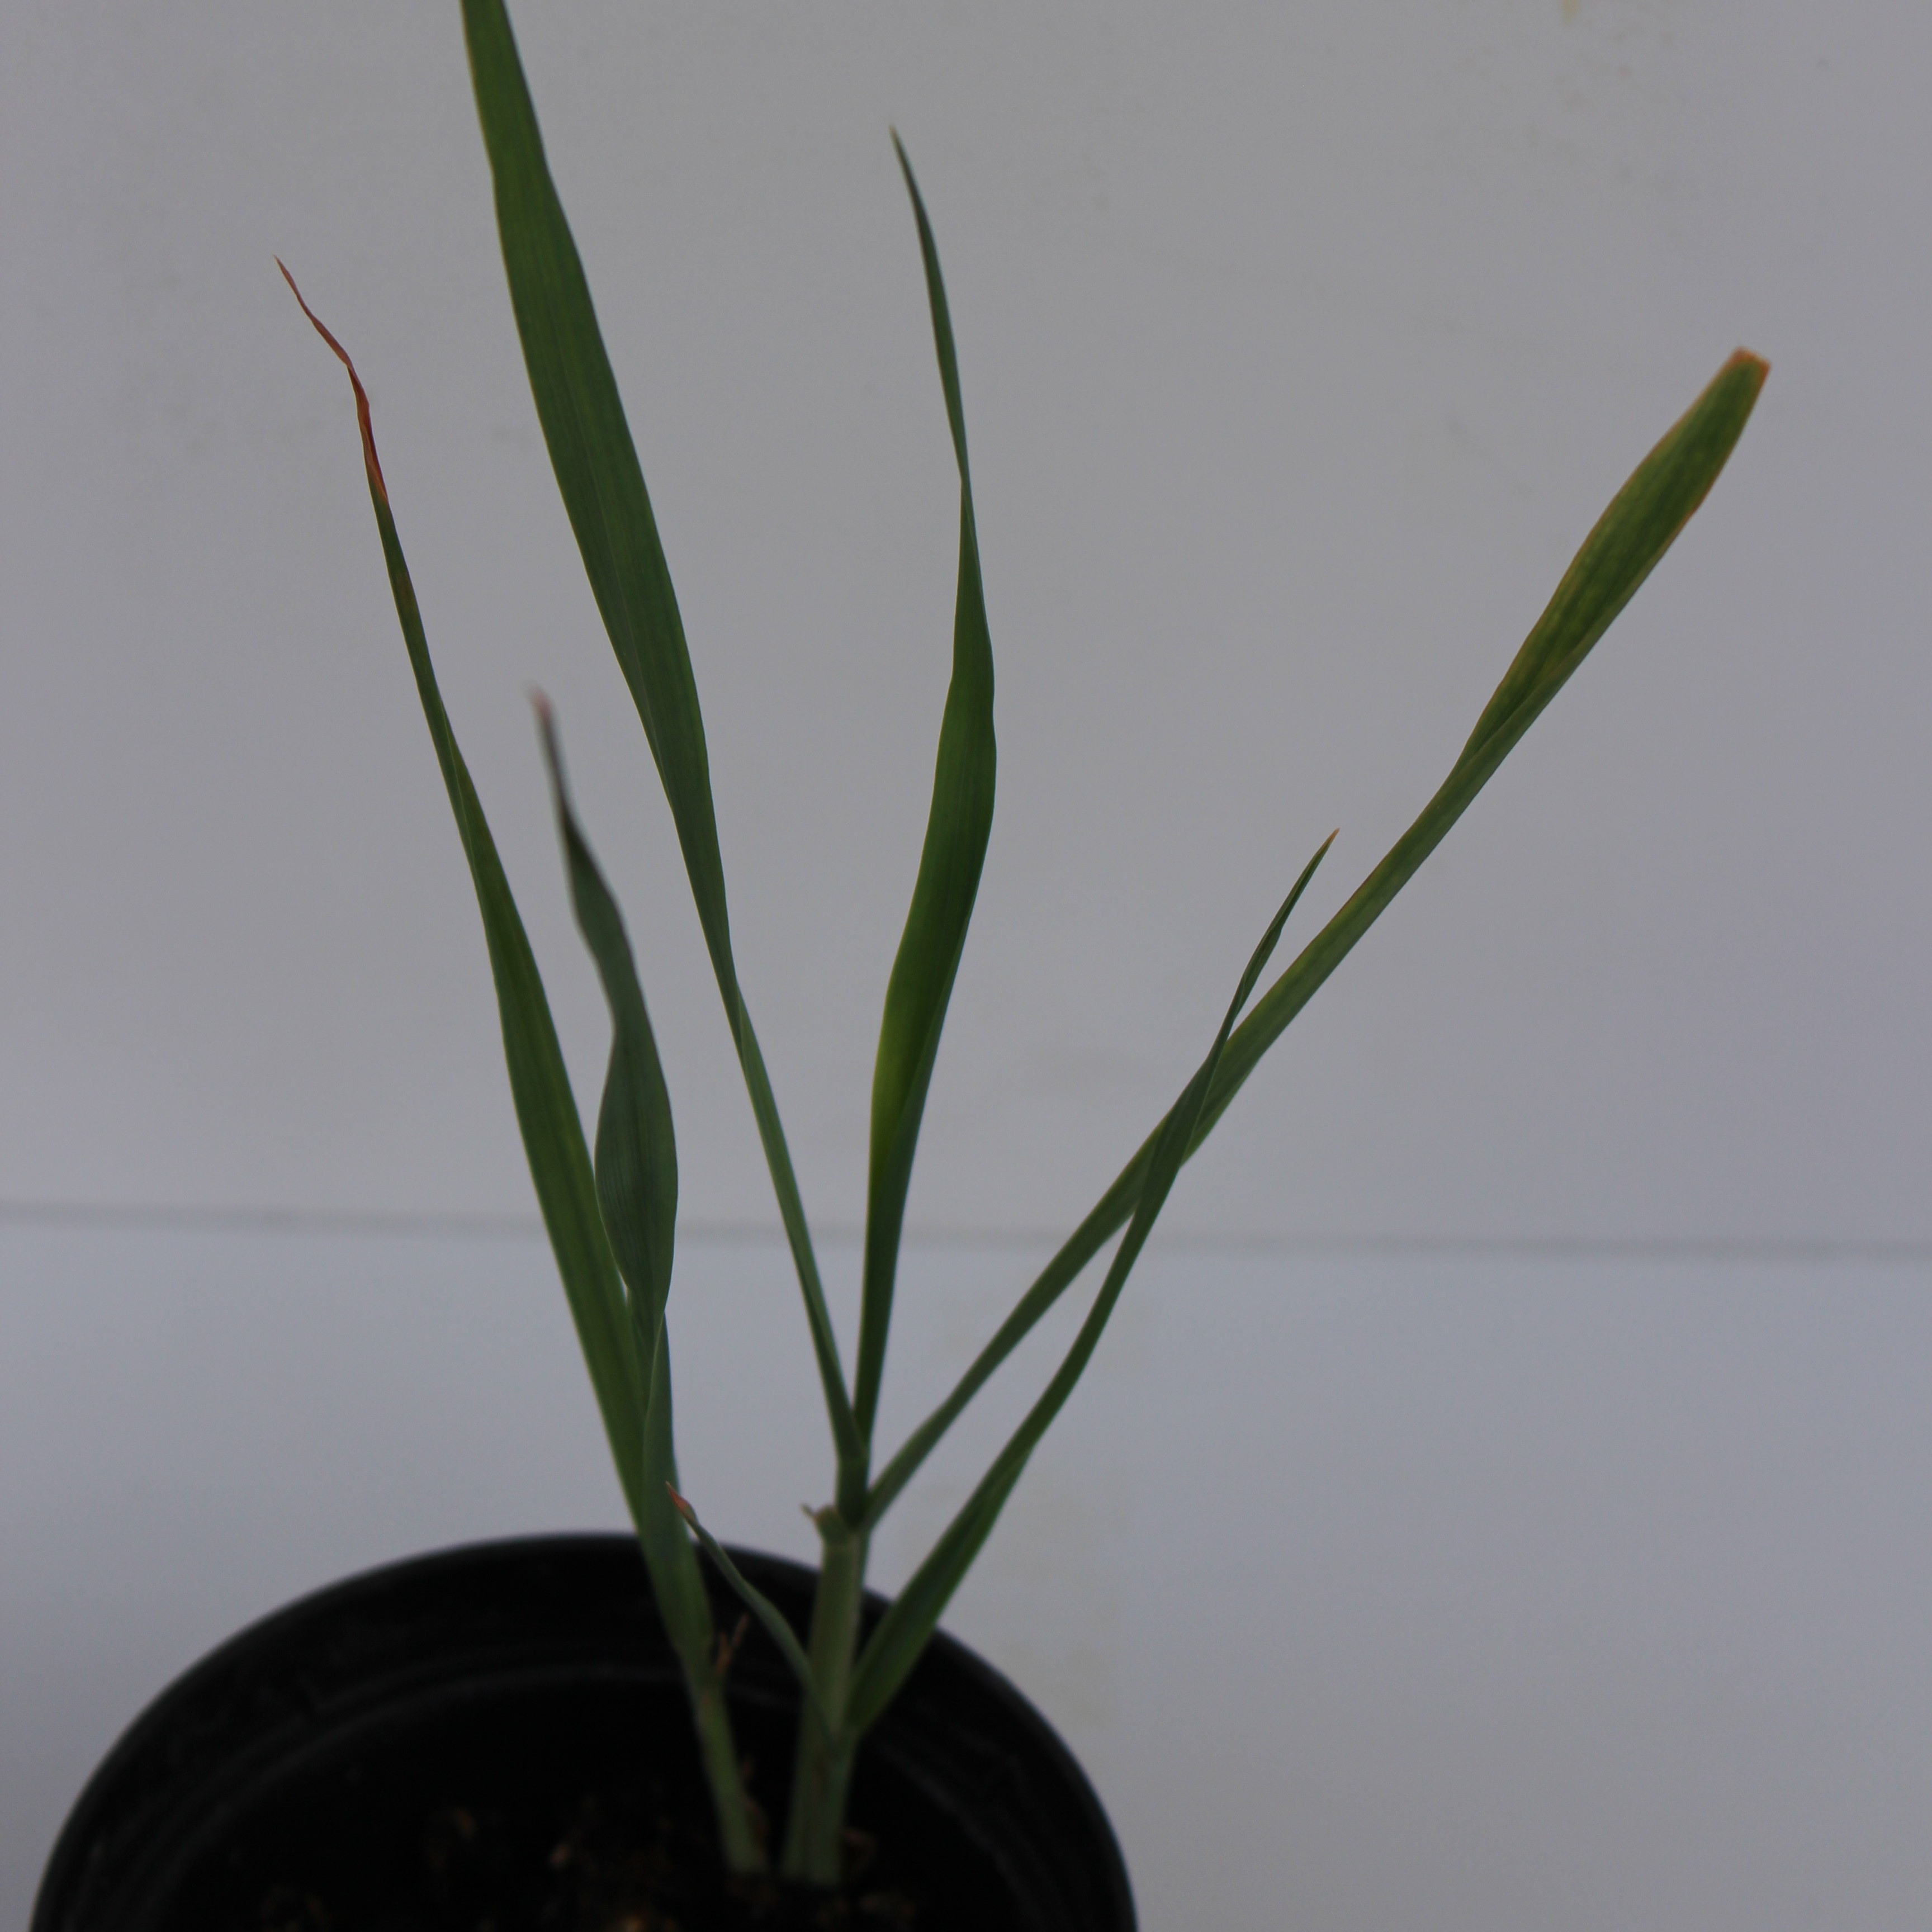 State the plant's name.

Avena sterilis
